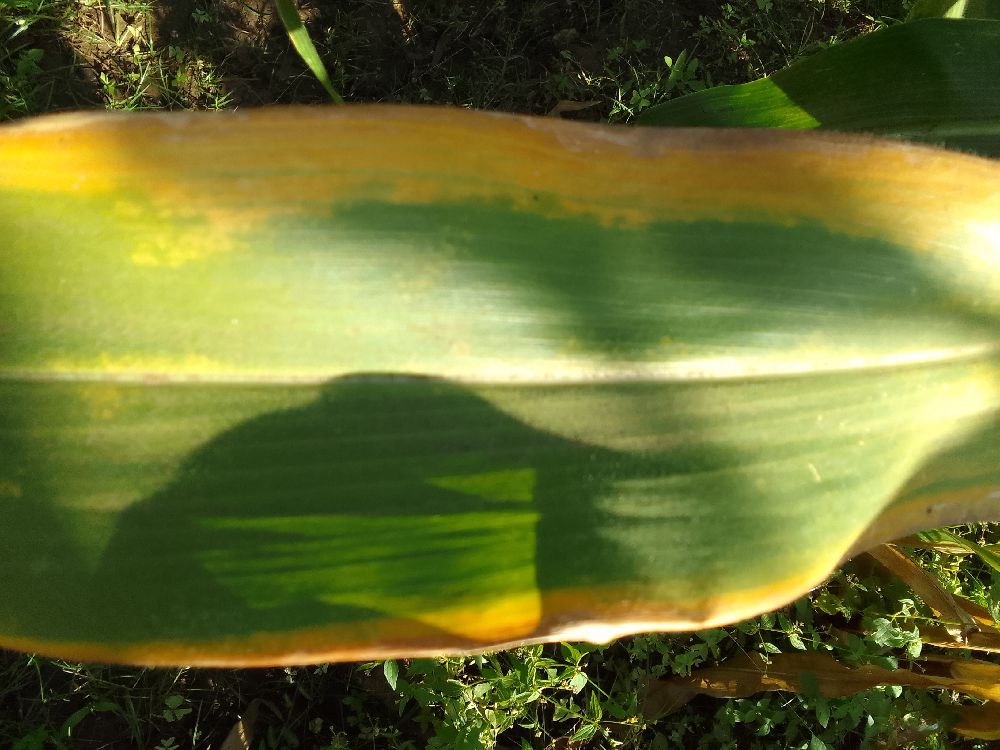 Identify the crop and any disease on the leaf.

maize, maize lethal necrosis
